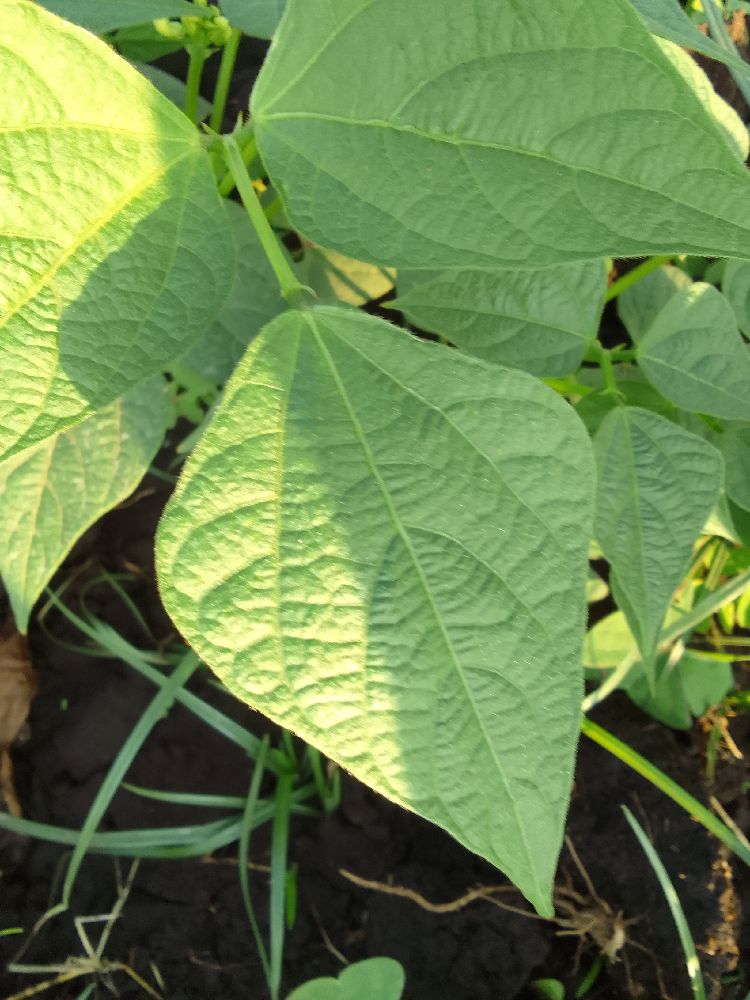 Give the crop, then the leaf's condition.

common bean, healthy
